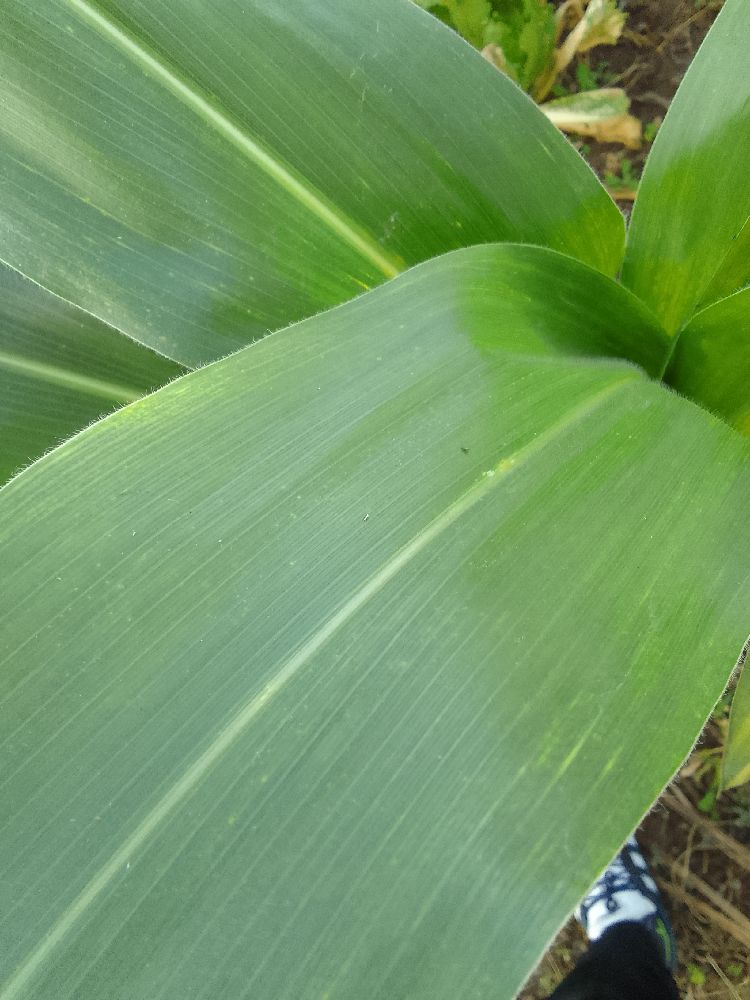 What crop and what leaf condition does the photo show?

maize, healthy
